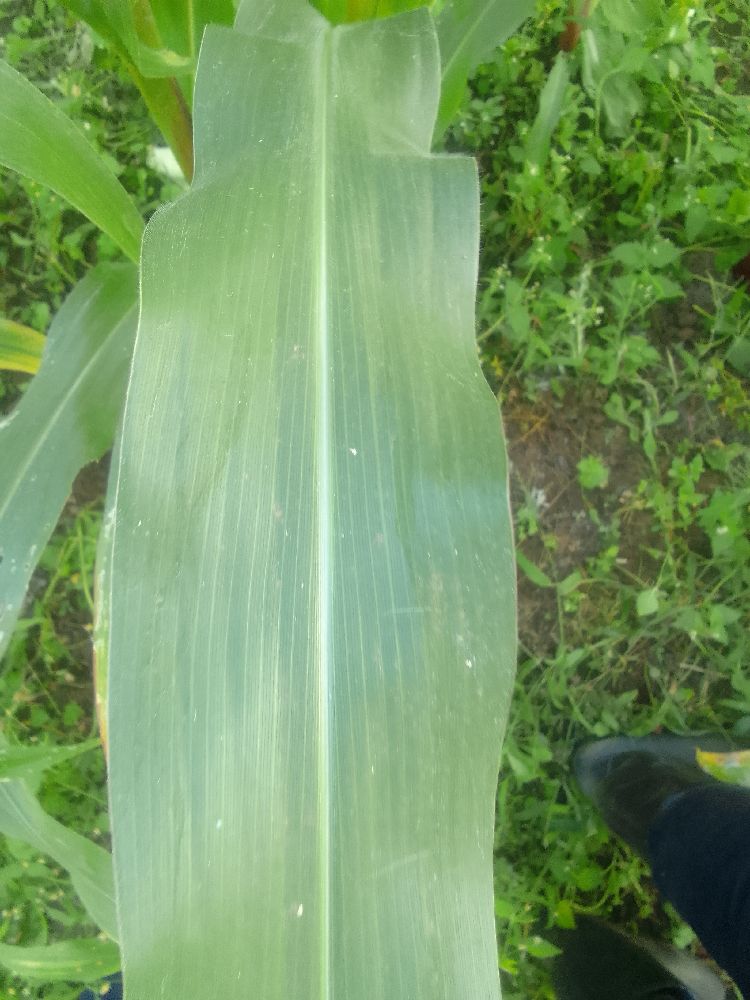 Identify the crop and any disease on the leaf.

maize, healthy
